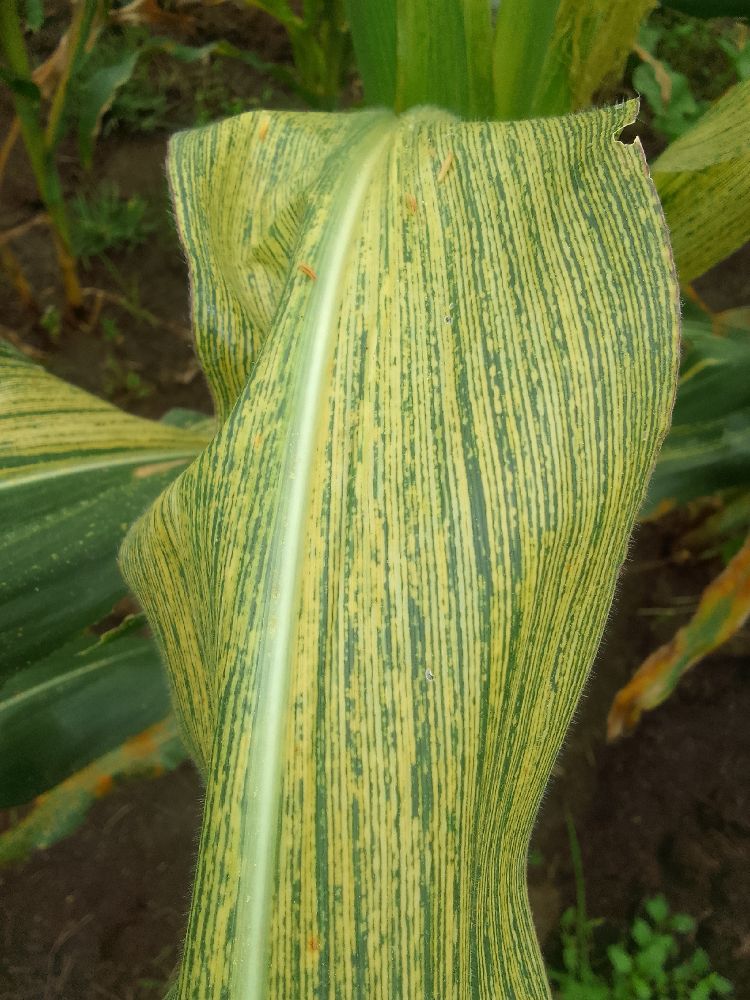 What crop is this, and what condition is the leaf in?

maize, maize streak virus
